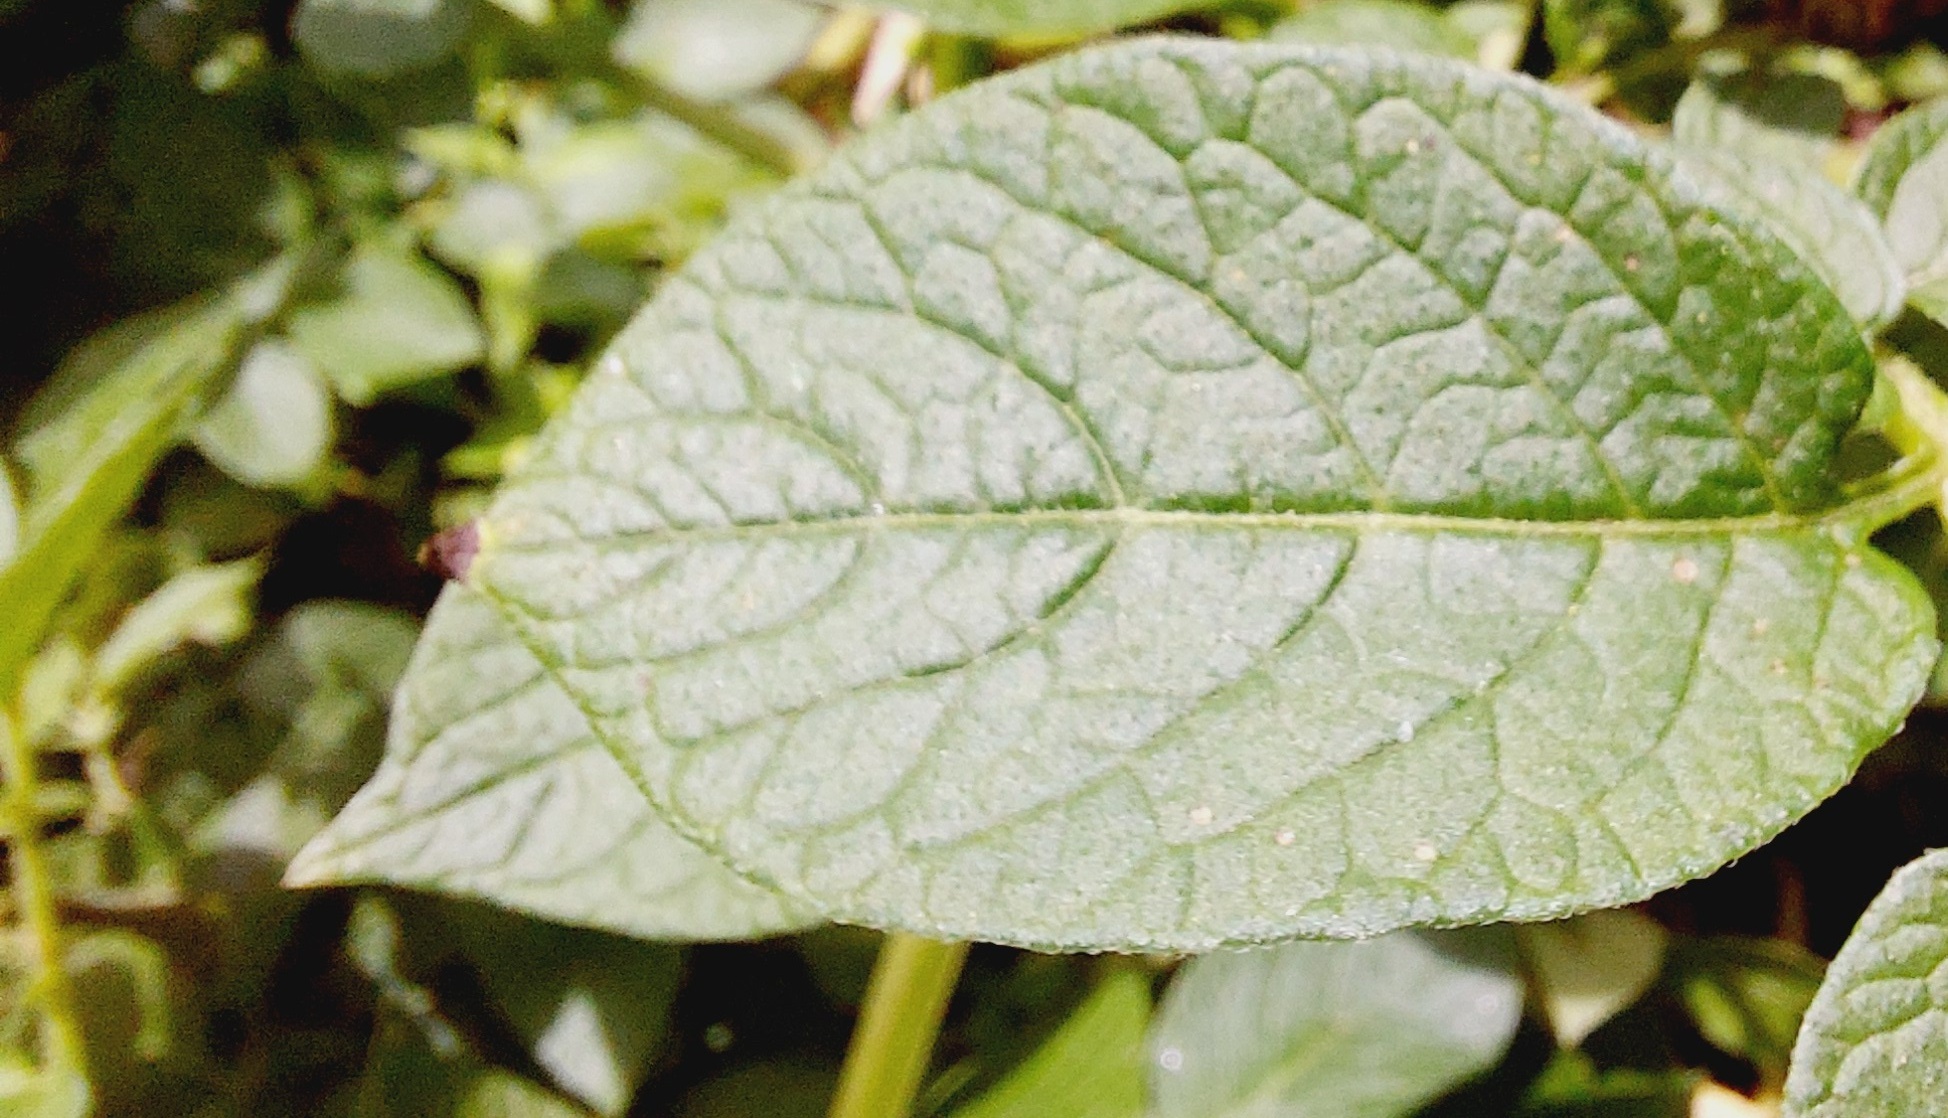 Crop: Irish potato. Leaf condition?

healthy
